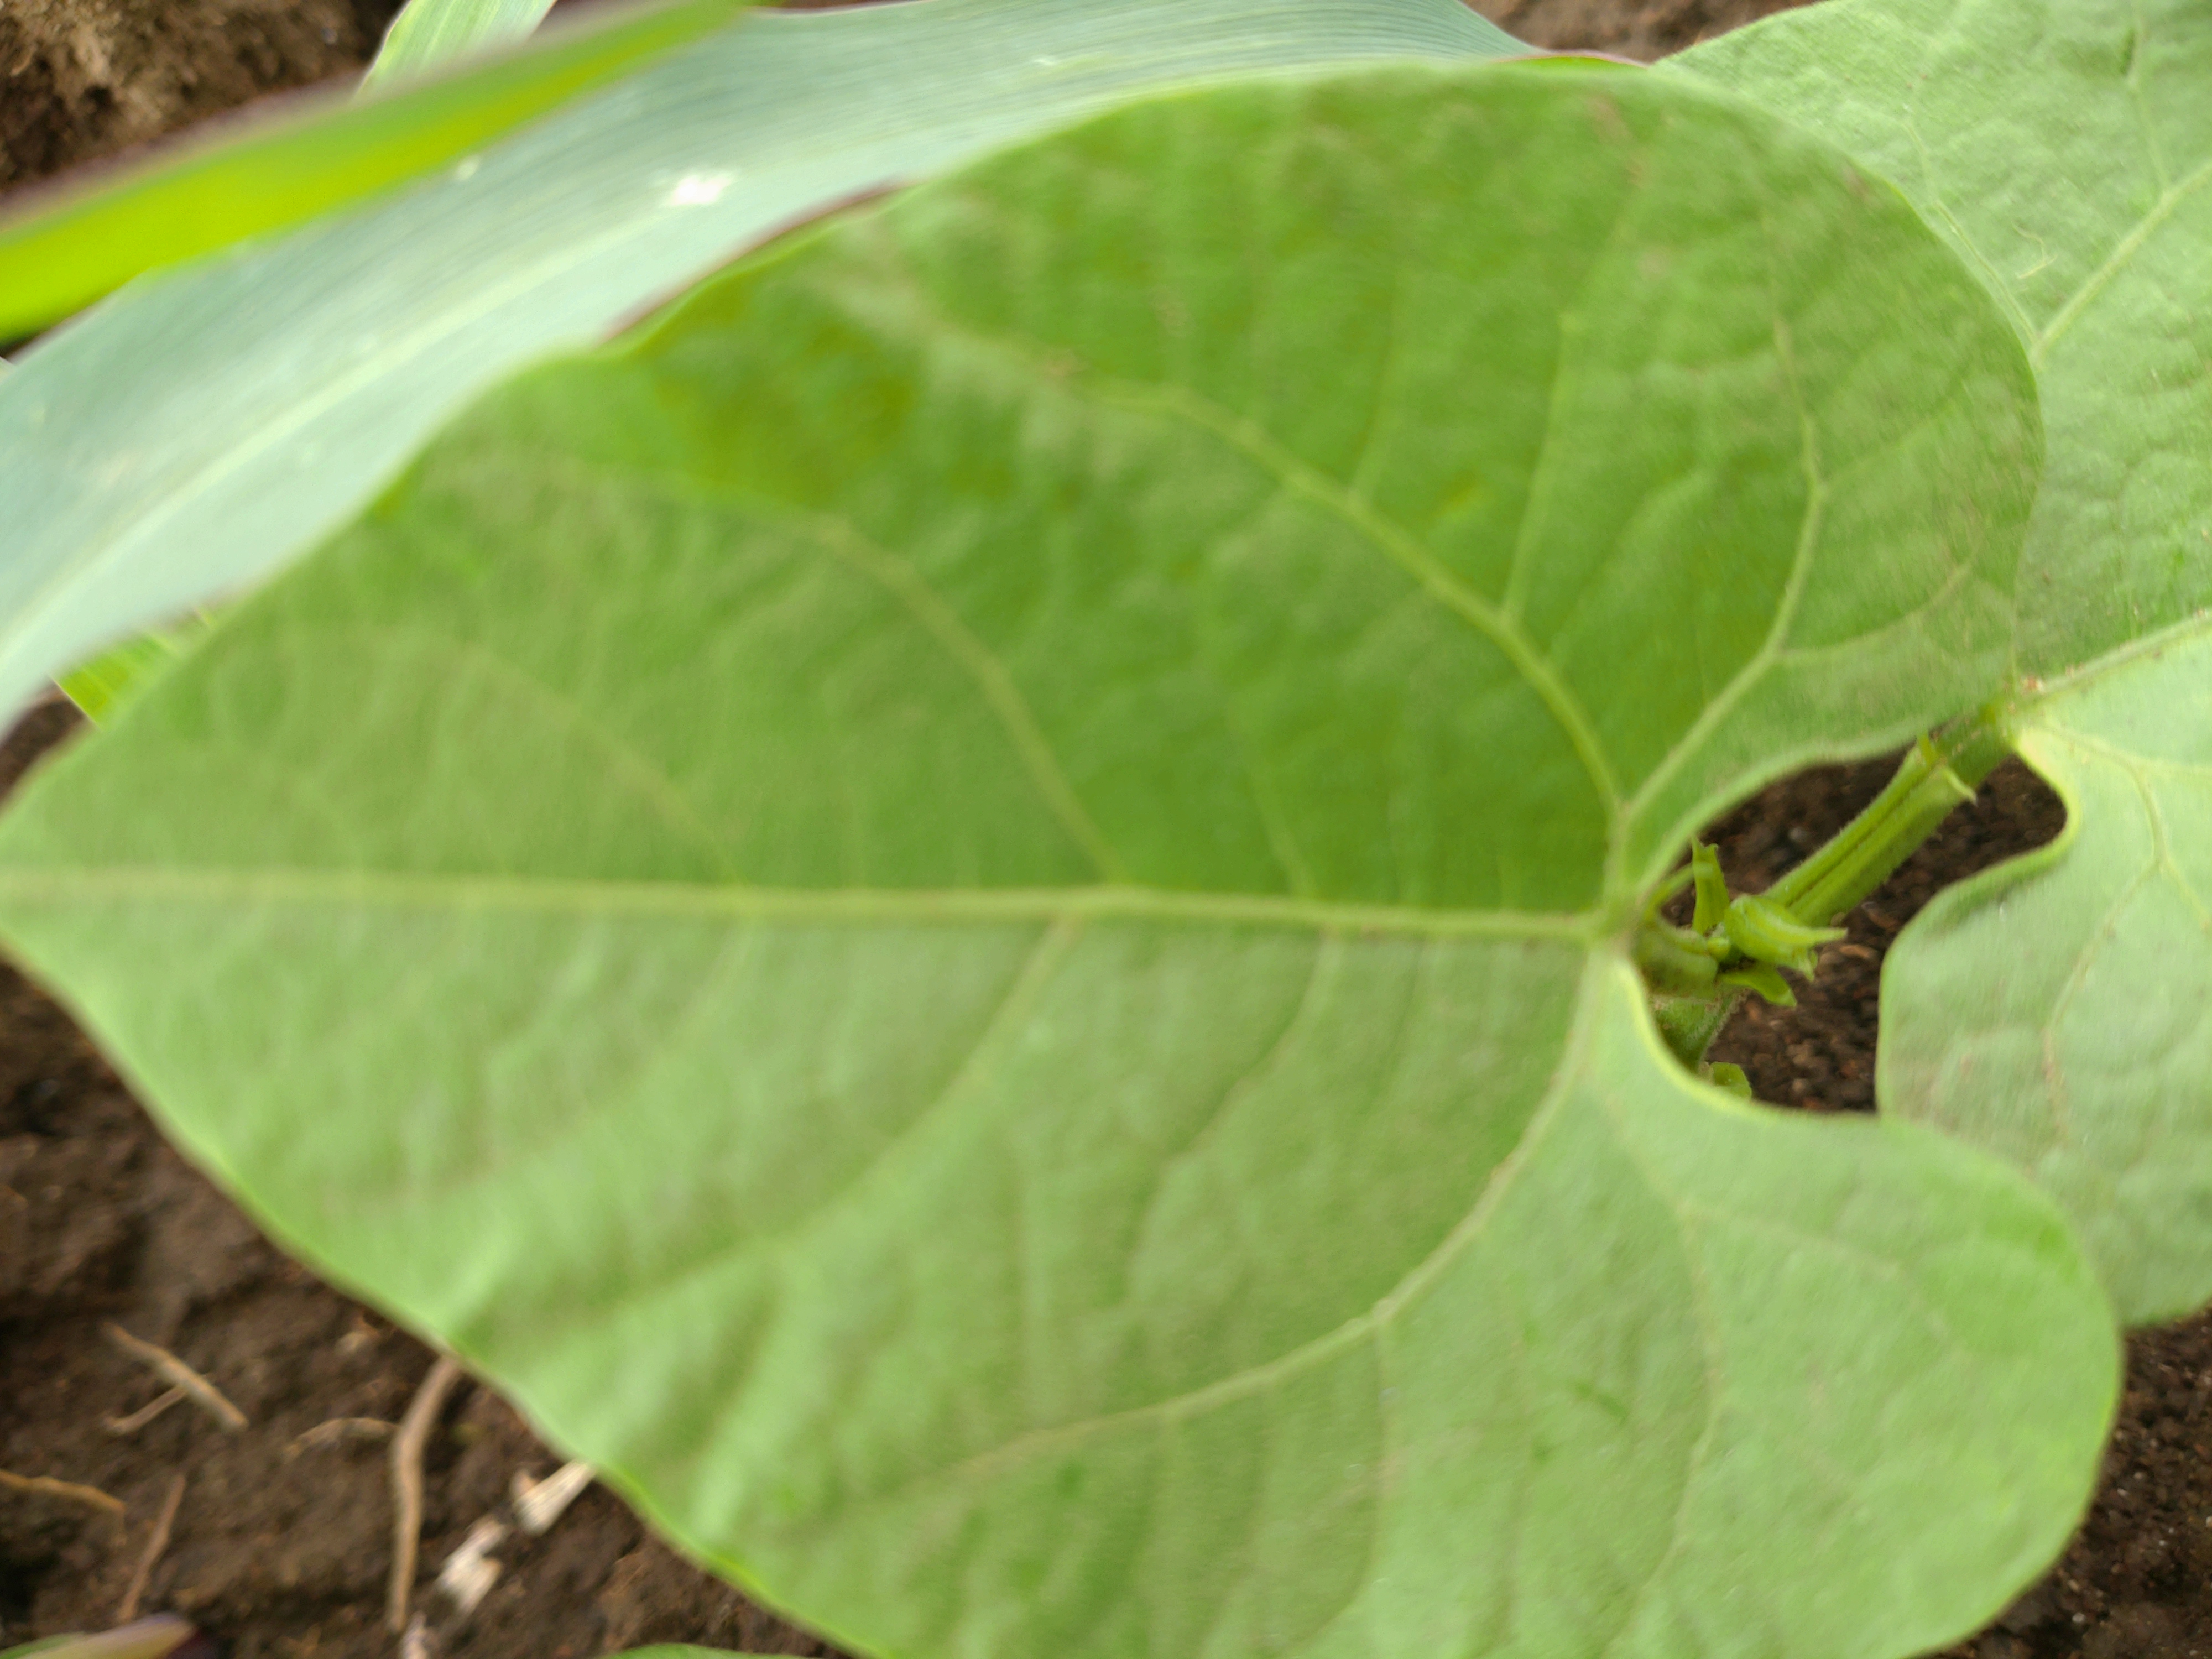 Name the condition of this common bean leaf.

healthy
